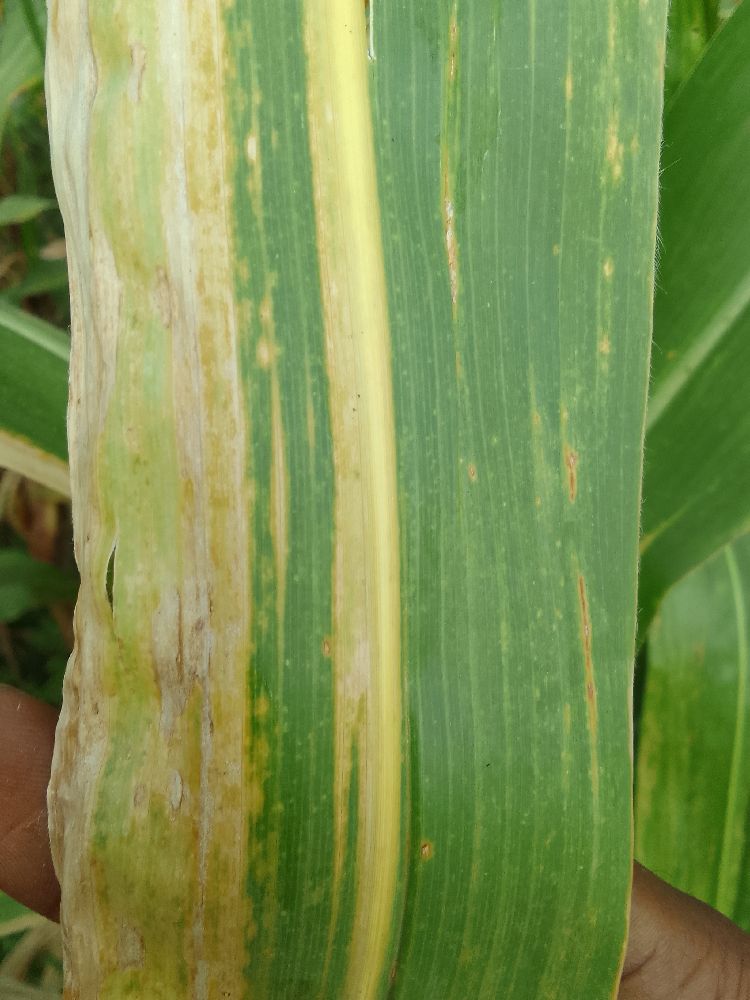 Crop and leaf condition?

maize, maize lethal necrosis
